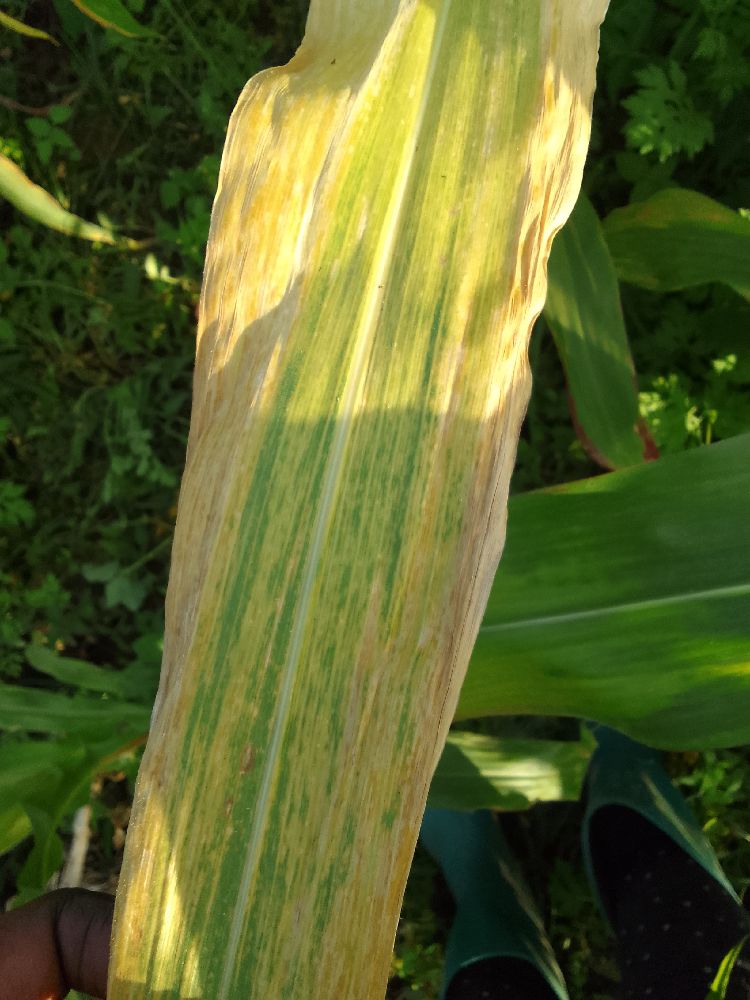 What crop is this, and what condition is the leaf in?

maize, maize lethal necrosis
